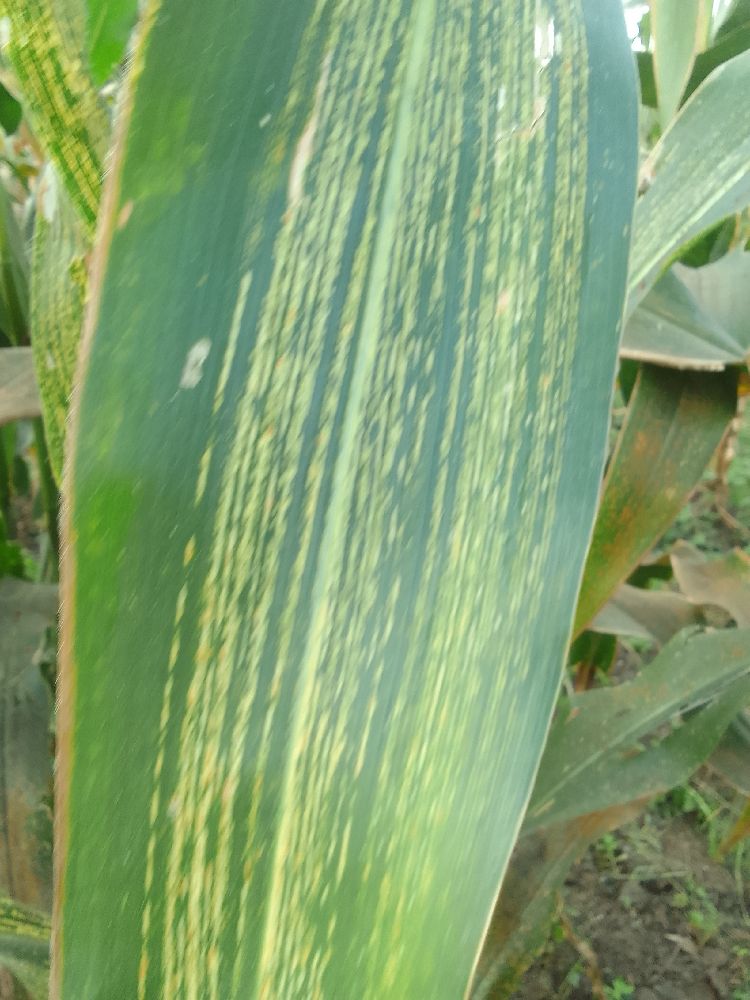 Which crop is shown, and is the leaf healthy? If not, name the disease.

maize, maize streak virus
